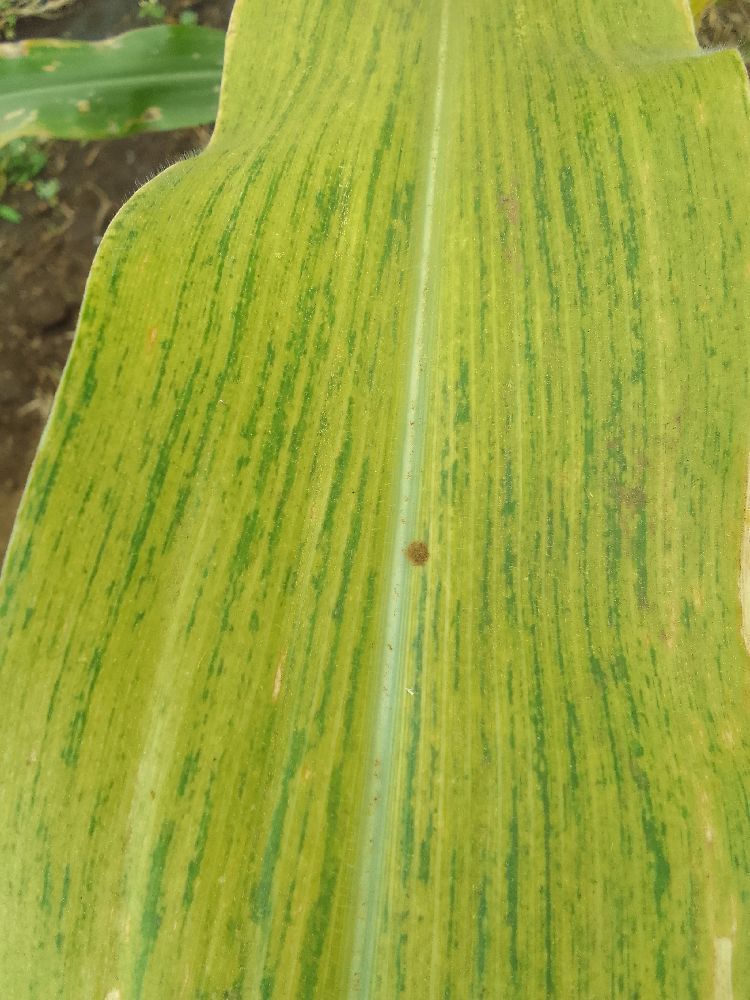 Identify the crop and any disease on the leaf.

maize, maize lethal necrosis
